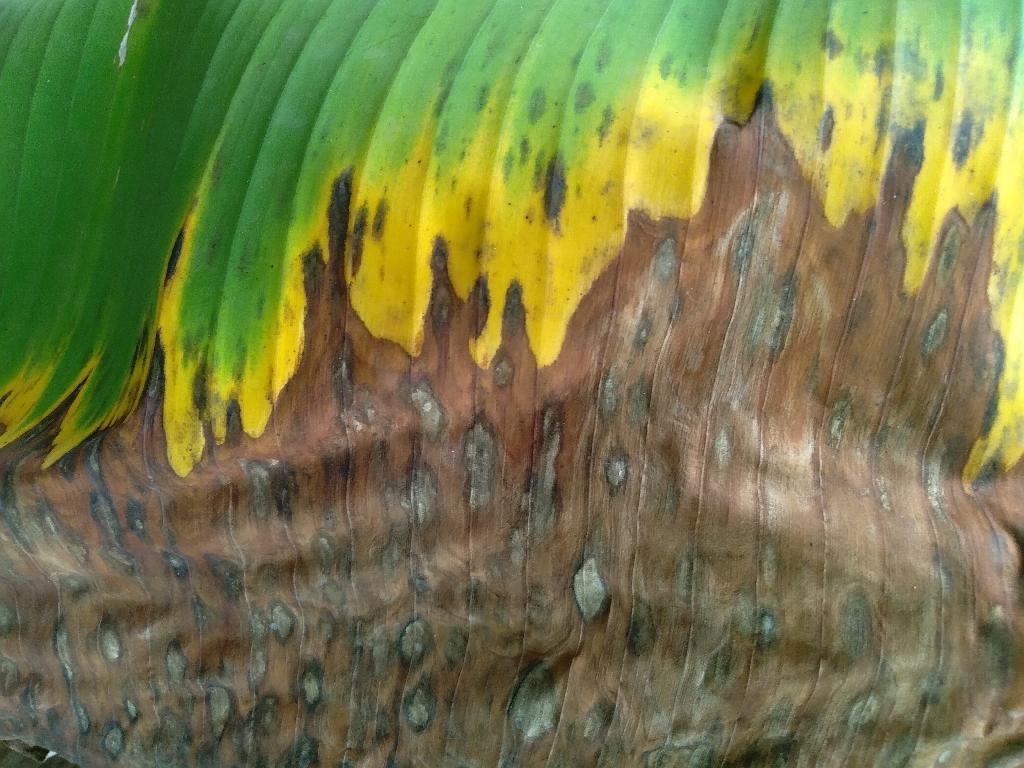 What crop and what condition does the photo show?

banana, black sigatoka
